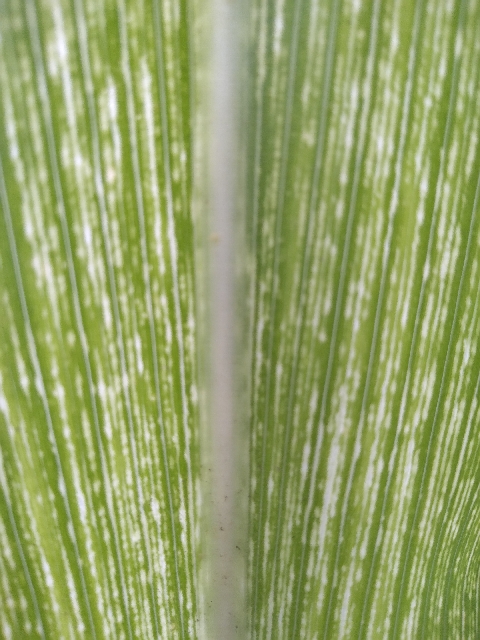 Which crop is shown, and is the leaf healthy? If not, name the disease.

maize, maize streak virus
